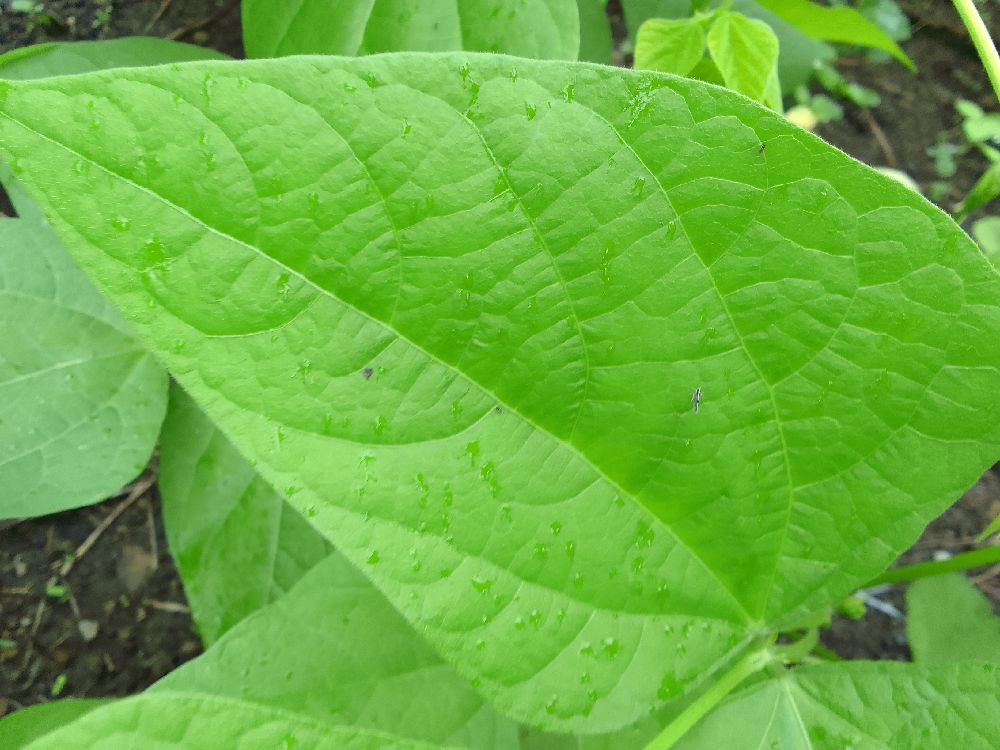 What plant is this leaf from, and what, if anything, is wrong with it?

common bean, healthy
